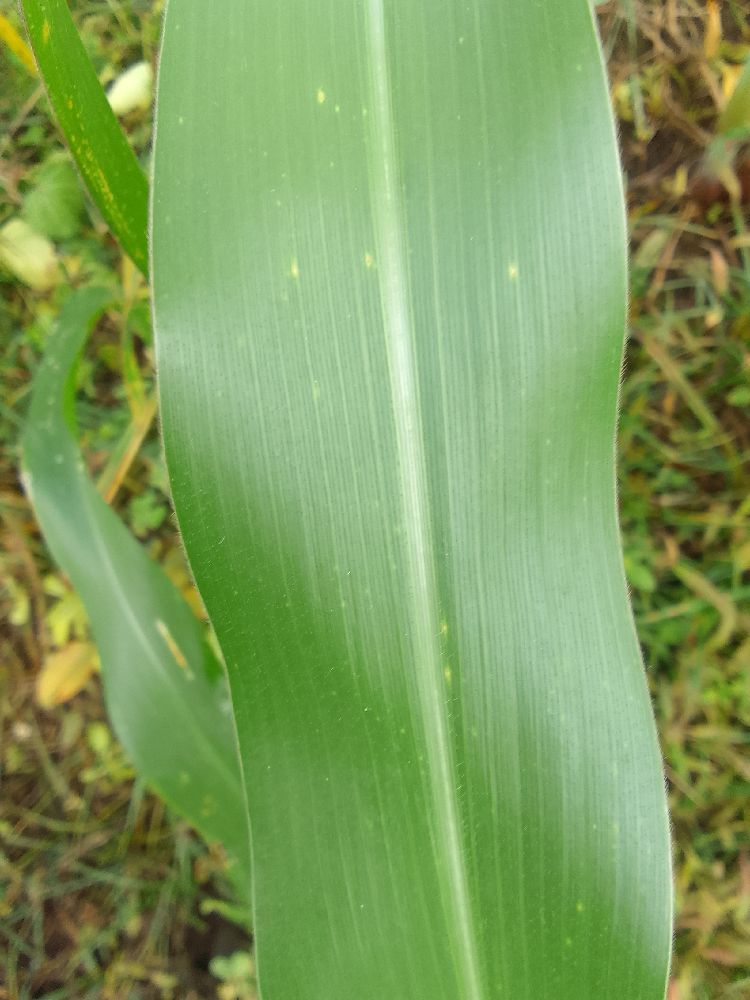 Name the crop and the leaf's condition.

maize, healthy
